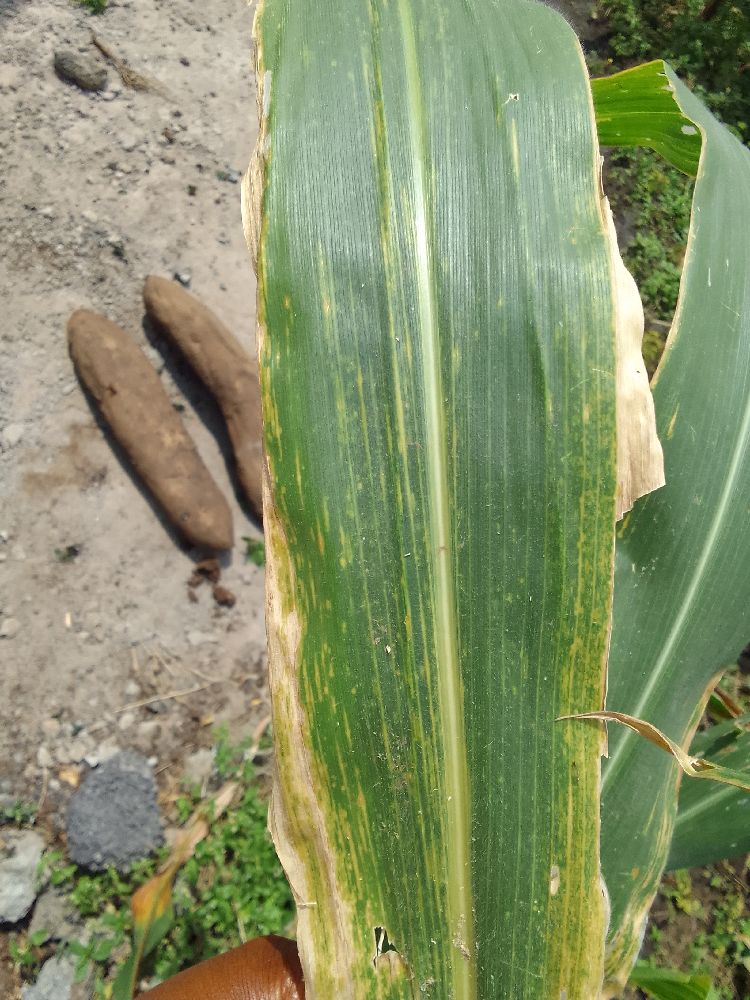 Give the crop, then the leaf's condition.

maize, maize lethal necrosis
